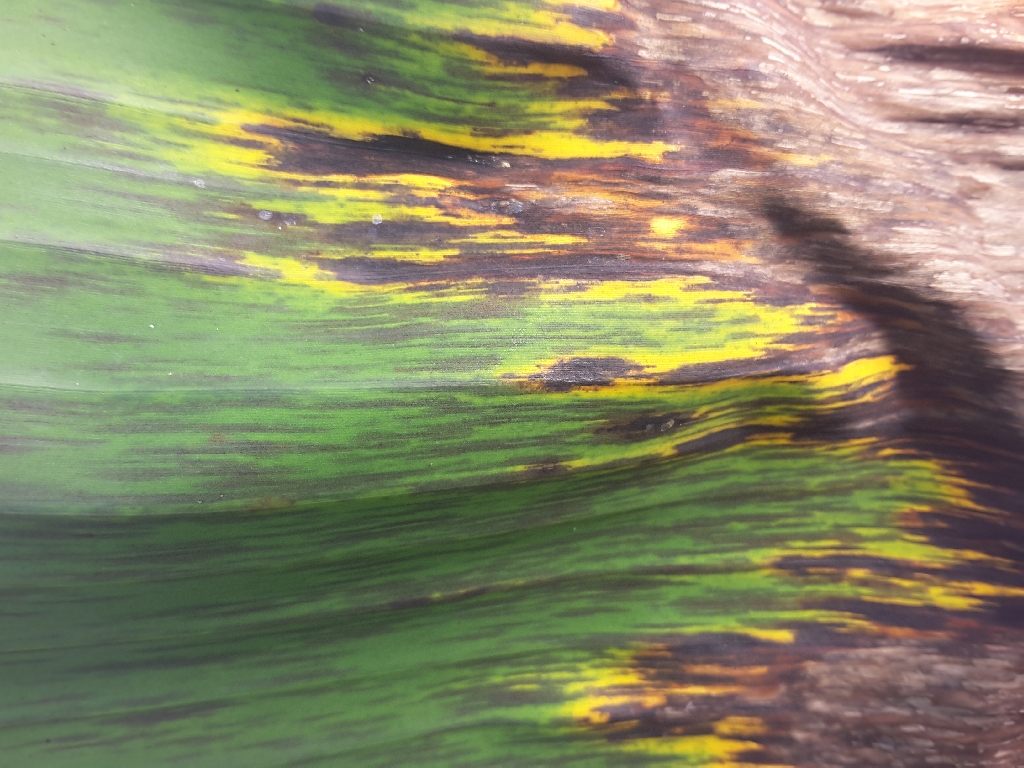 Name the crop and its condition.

banana, black sigatoka
